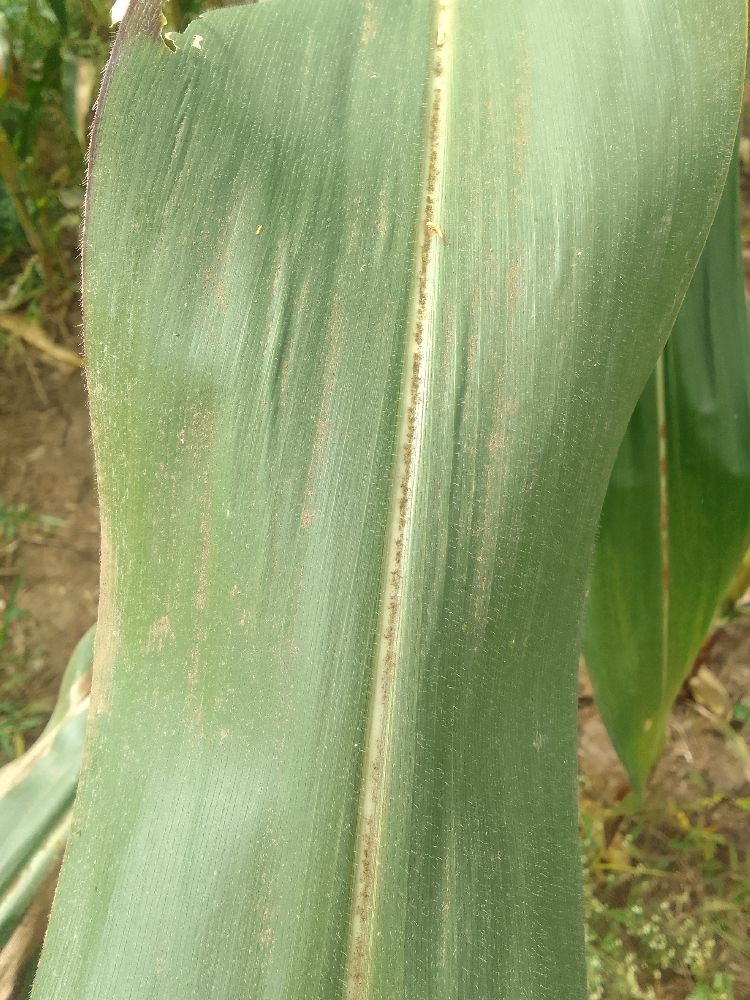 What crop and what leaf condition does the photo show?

maize, healthy
